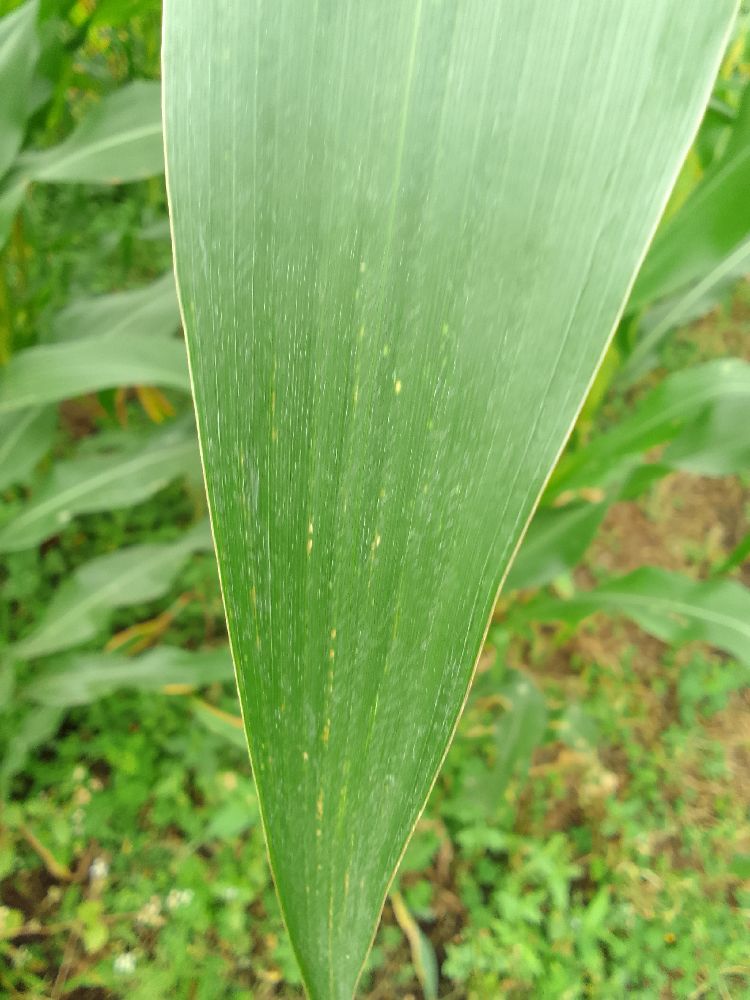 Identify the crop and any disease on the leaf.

maize, healthy
